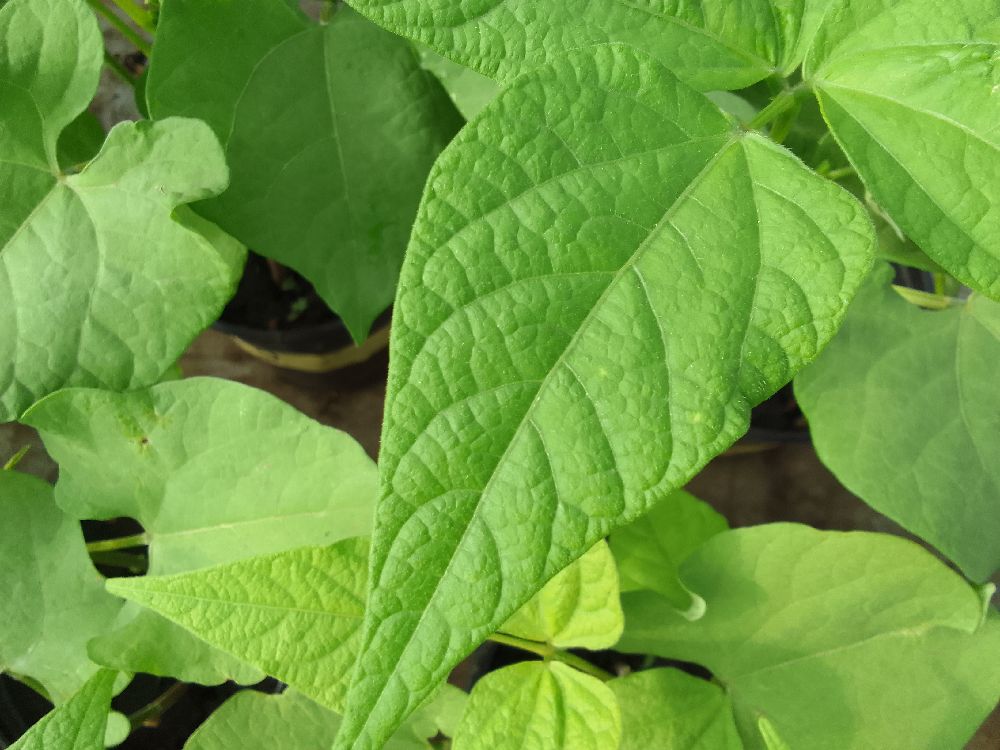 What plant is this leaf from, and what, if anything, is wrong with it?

common bean, healthy
